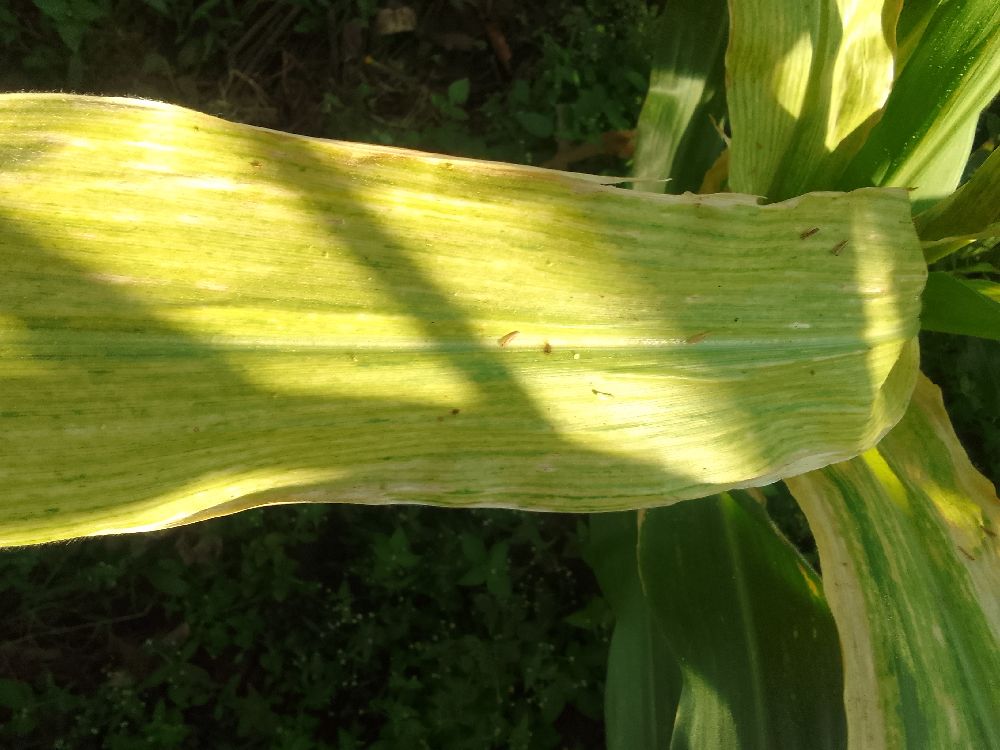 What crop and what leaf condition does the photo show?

maize, maize lethal necrosis
